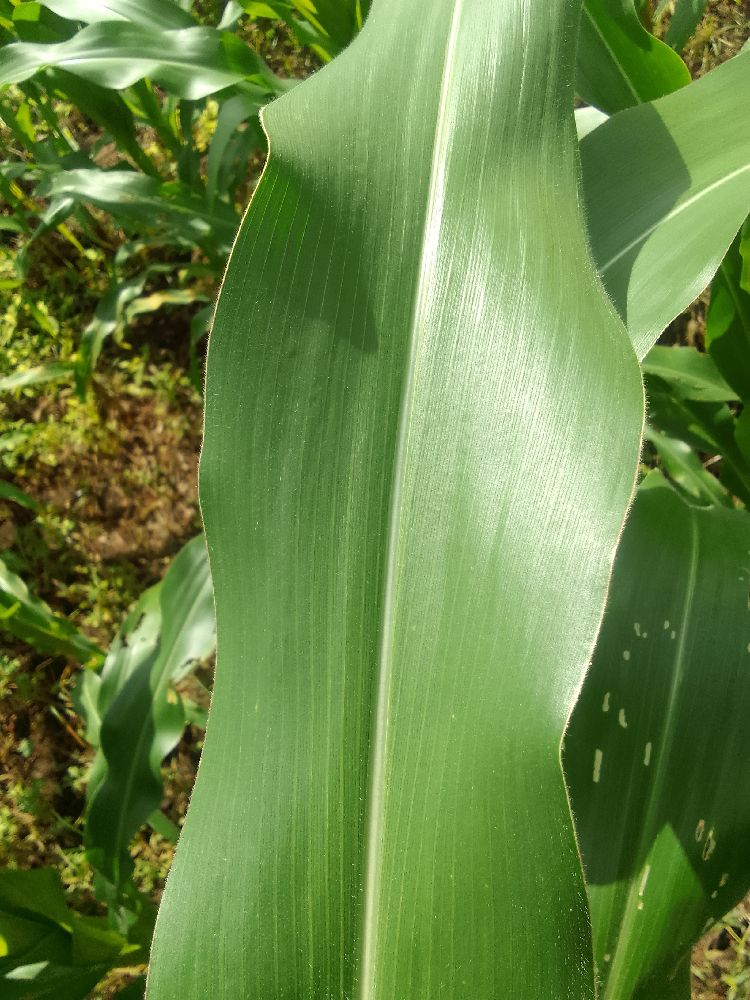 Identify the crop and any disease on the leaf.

maize, healthy
